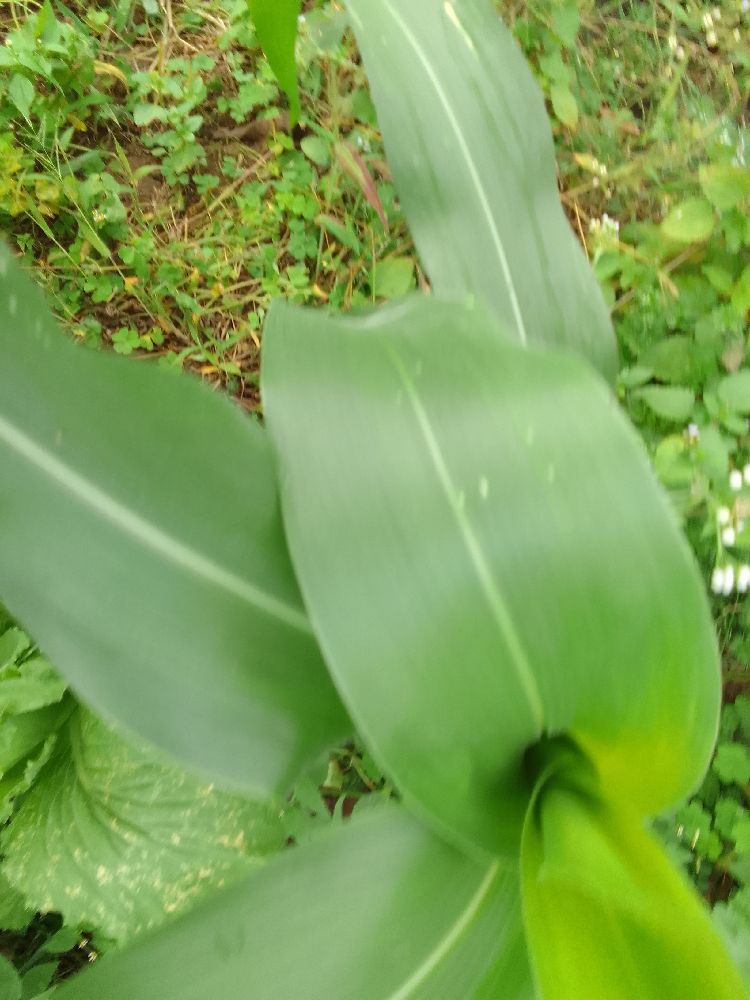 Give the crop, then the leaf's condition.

maize, healthy
